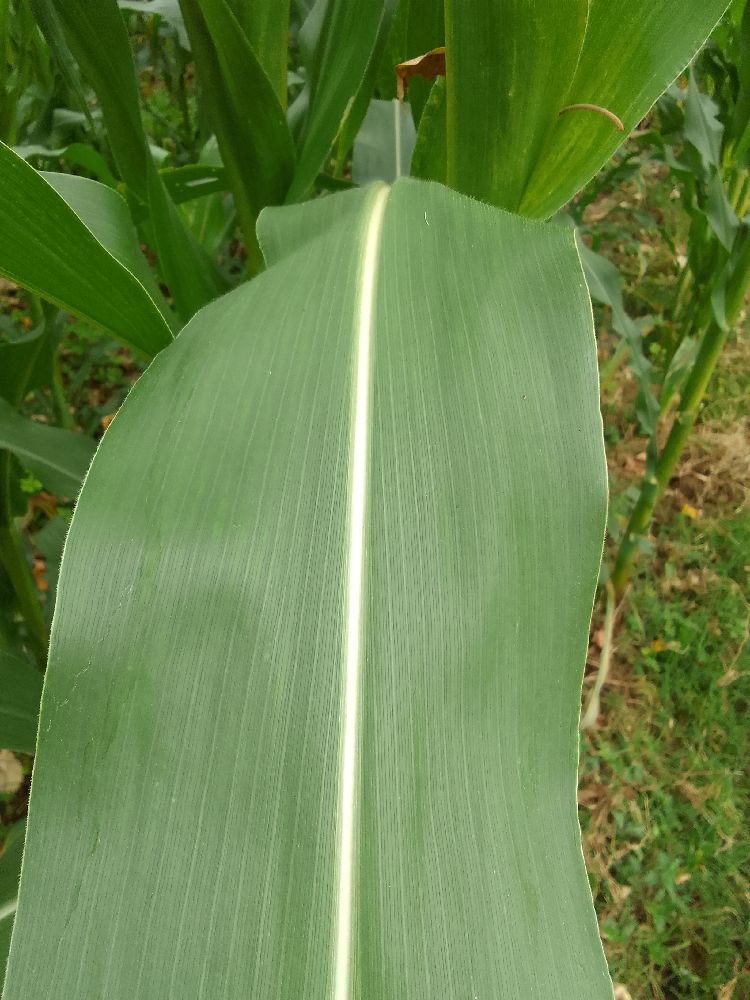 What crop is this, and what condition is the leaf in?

maize, healthy
